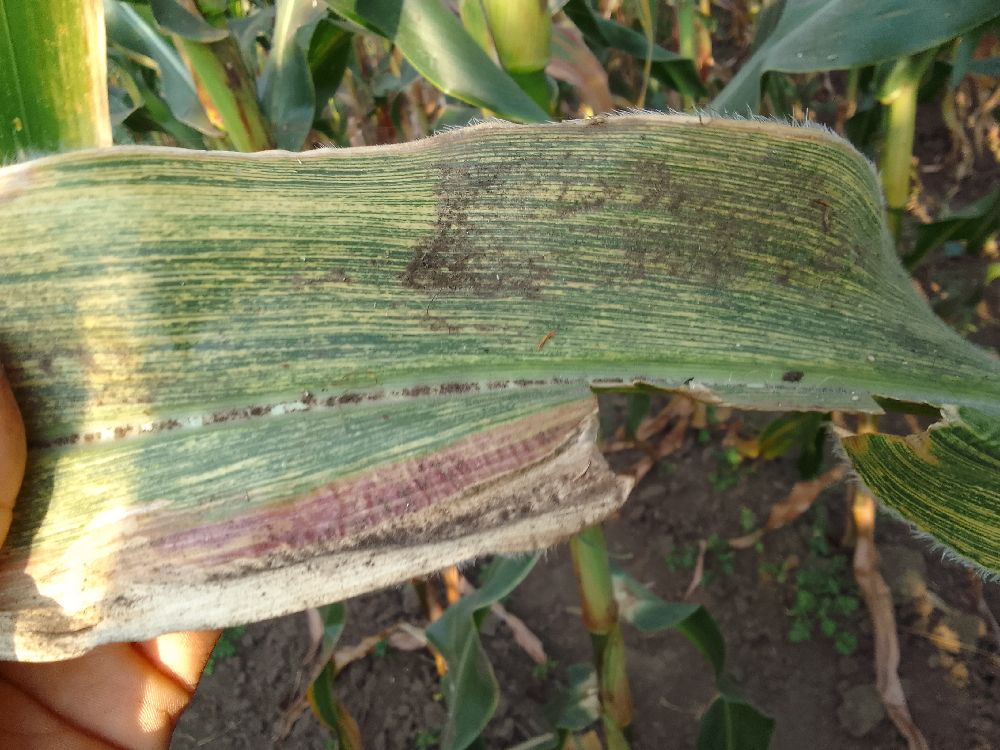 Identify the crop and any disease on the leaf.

maize, maize streak virus
